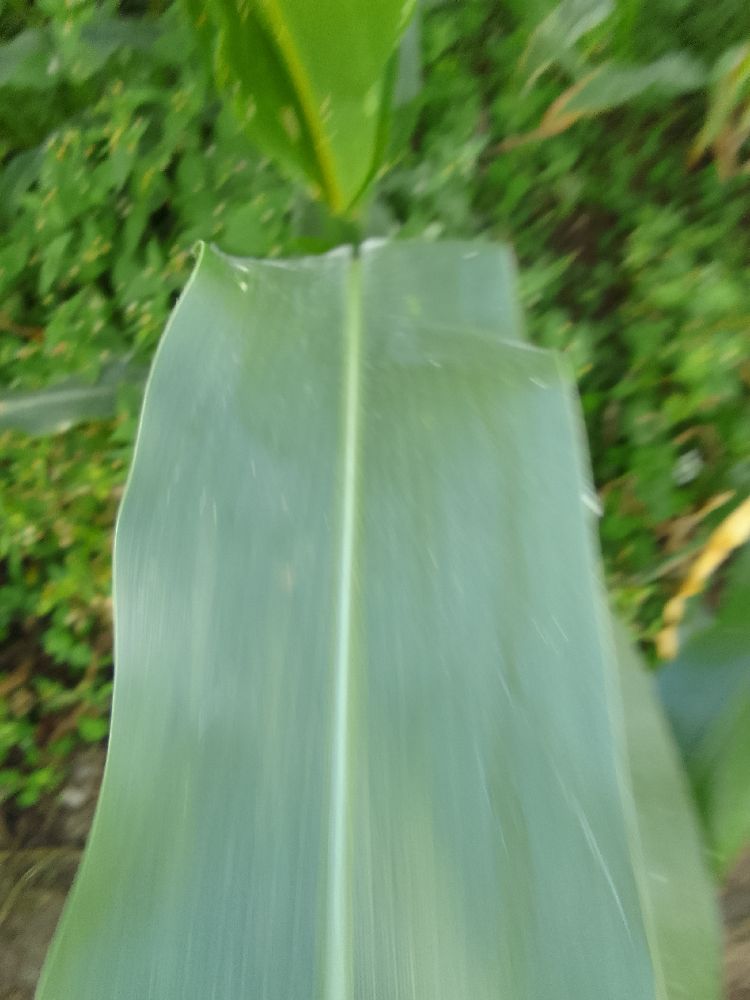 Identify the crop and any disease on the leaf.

maize, healthy
